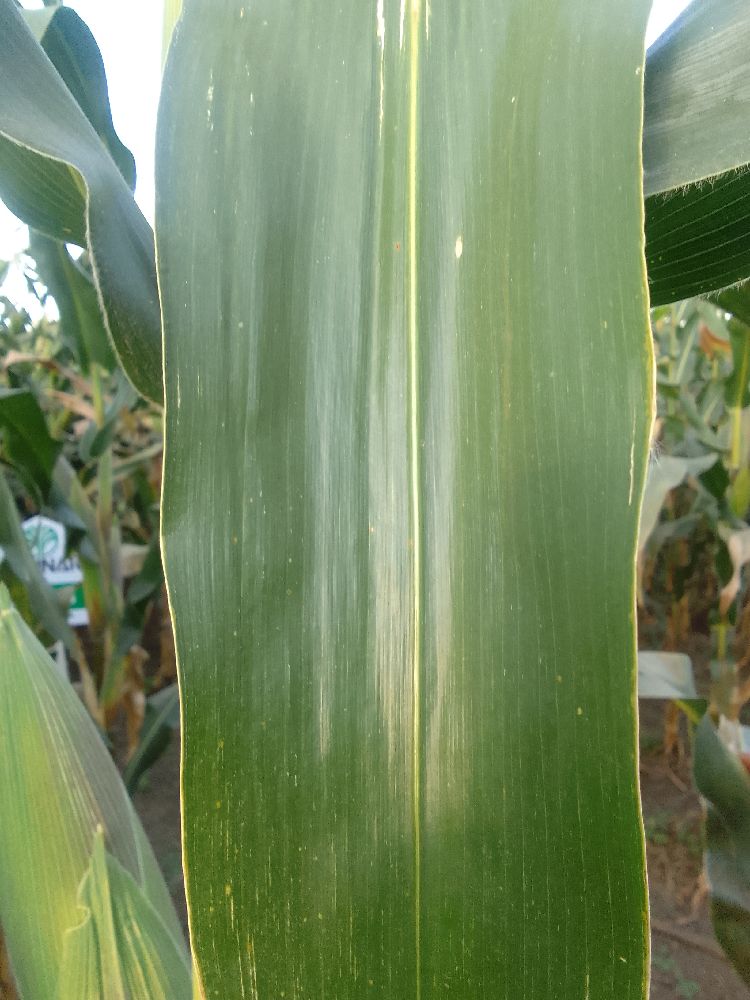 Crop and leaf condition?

maize, maize lethal necrosis
